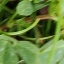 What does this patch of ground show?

unstructured weed
